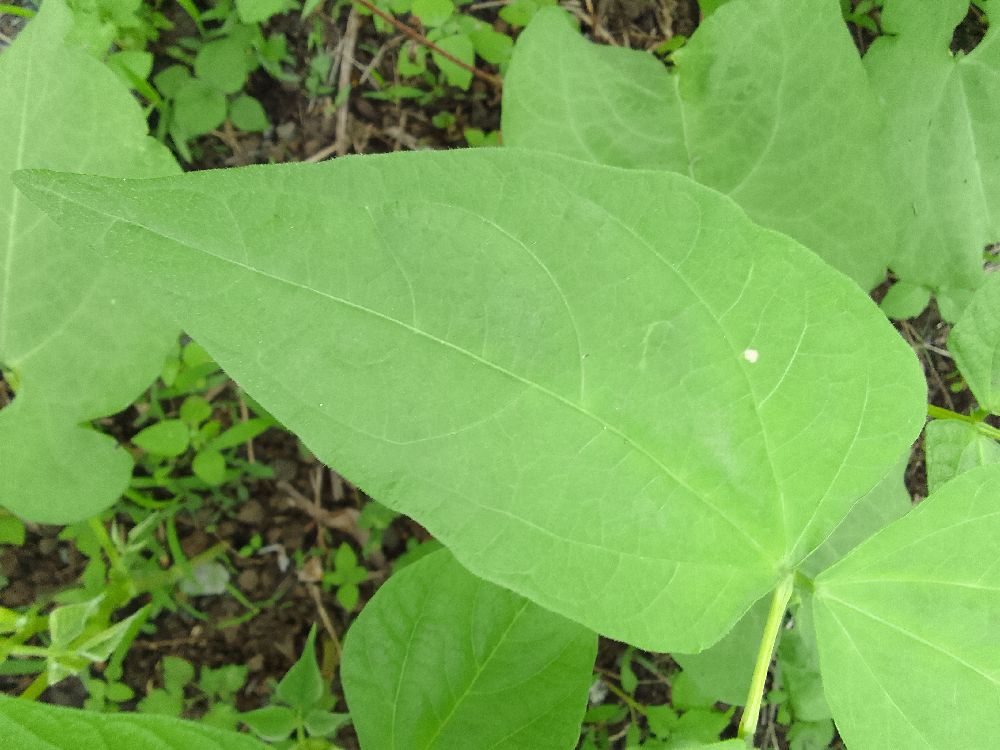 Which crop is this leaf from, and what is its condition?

common bean, healthy
